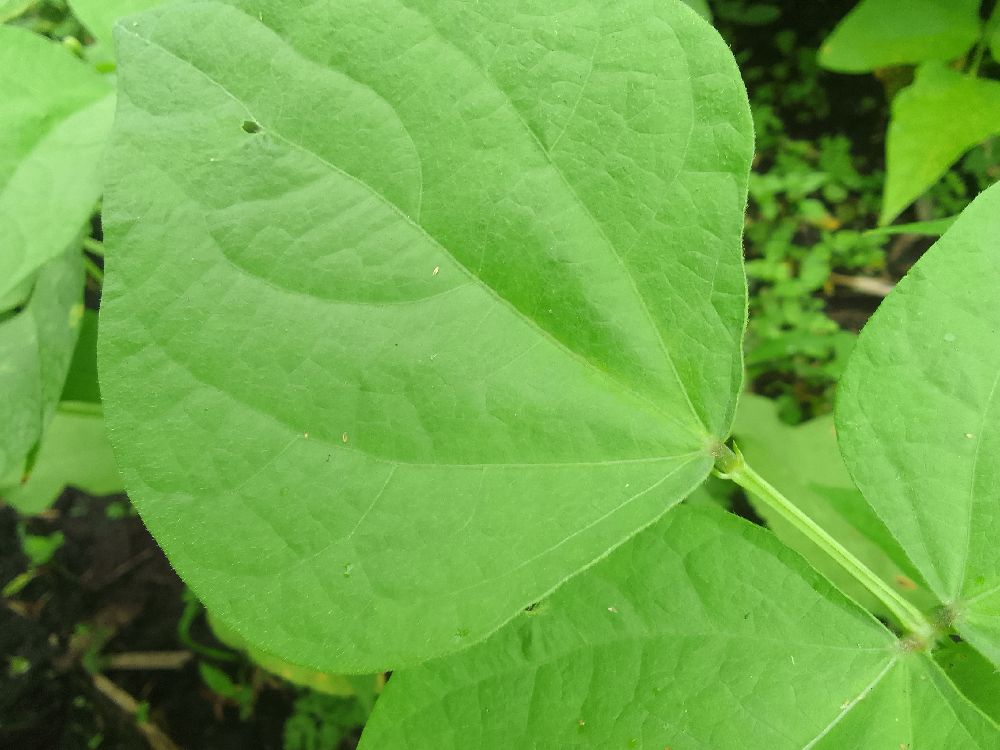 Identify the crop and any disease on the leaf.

common bean, healthy
